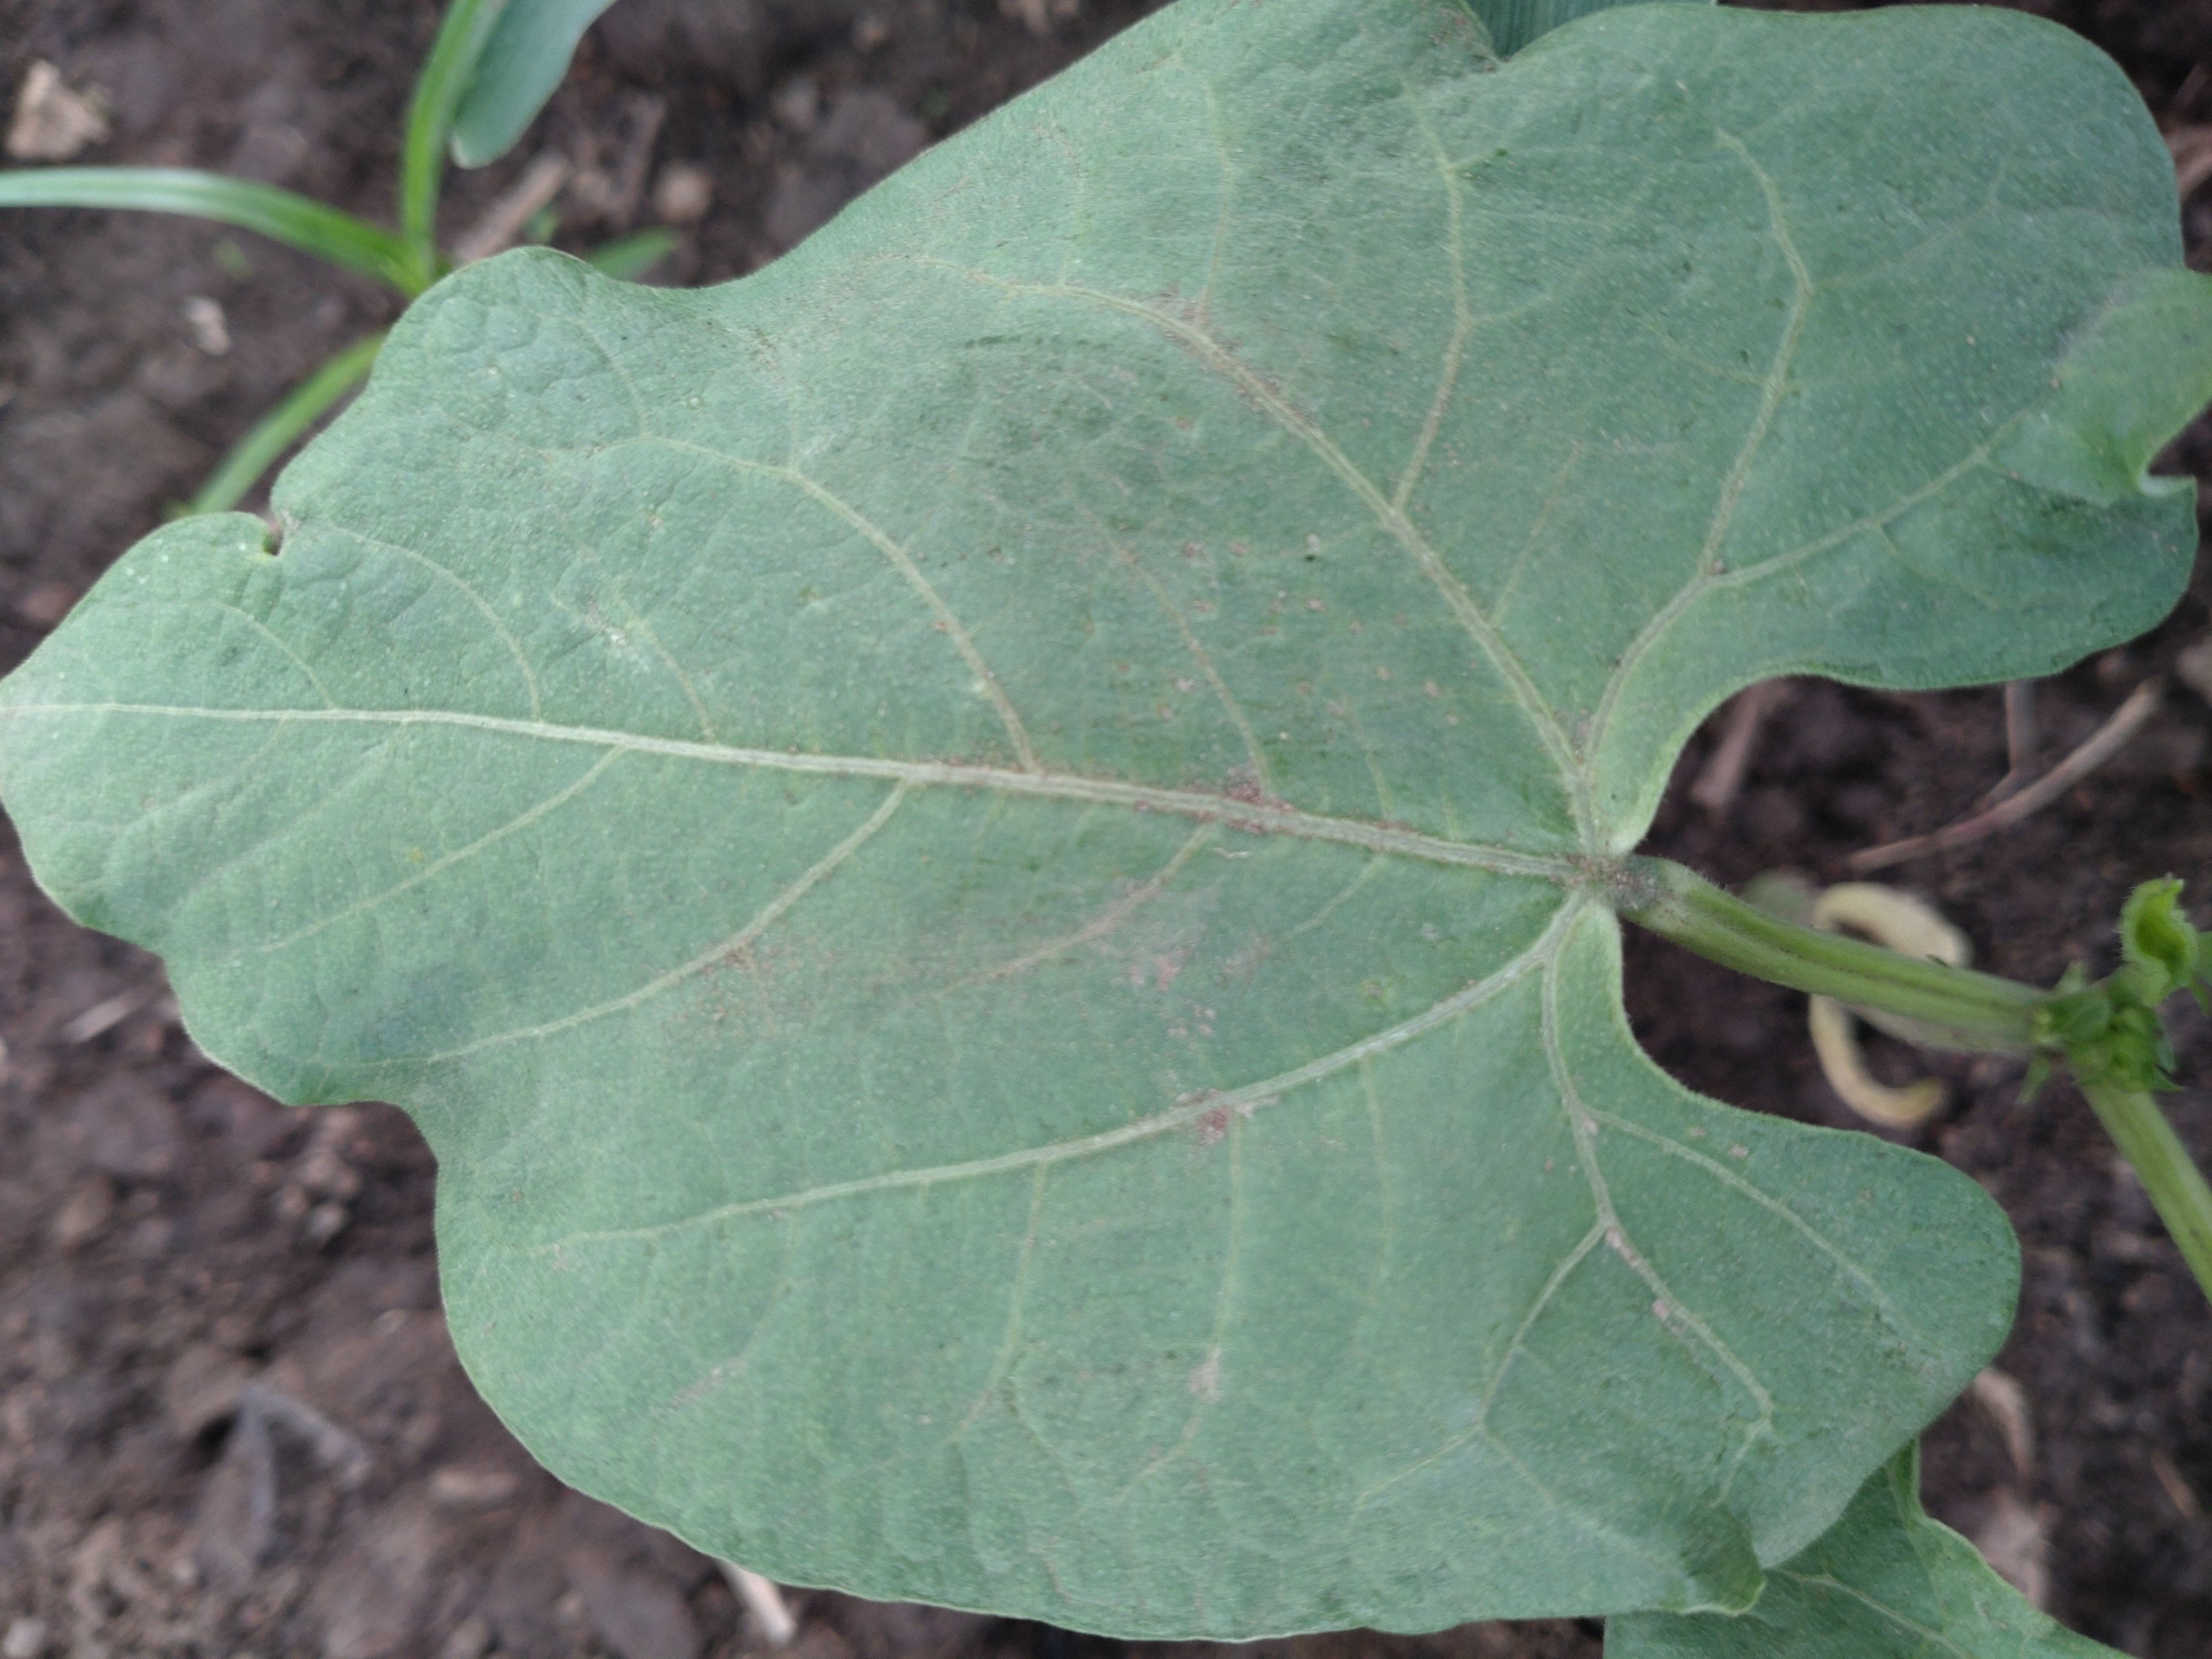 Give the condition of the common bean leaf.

healthy
